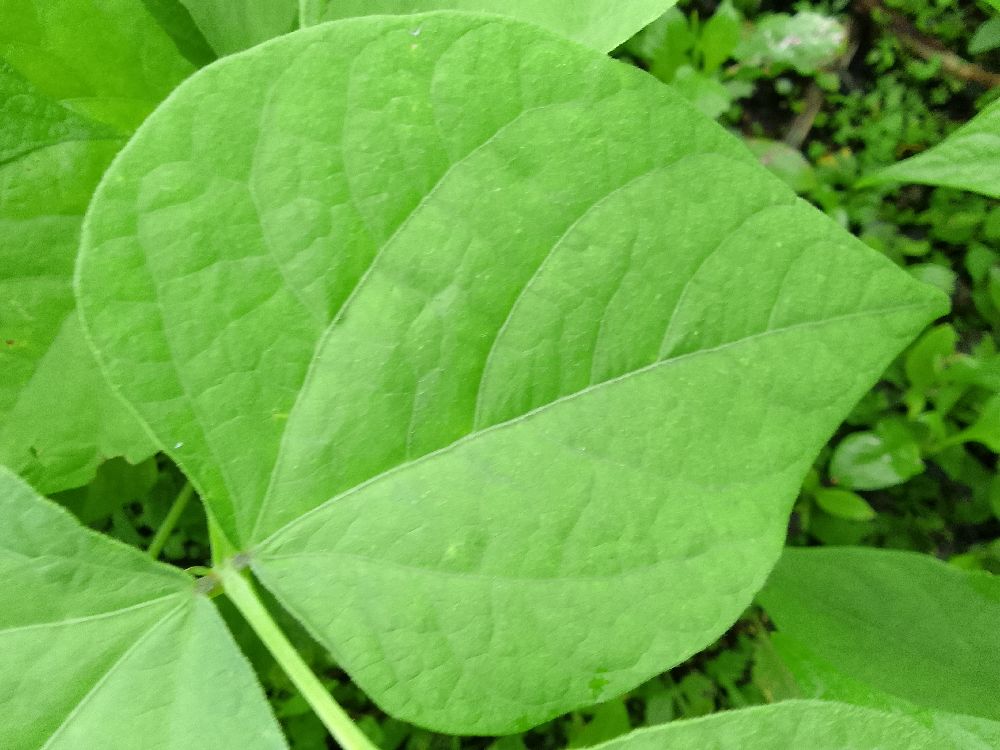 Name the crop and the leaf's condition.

common bean, healthy
